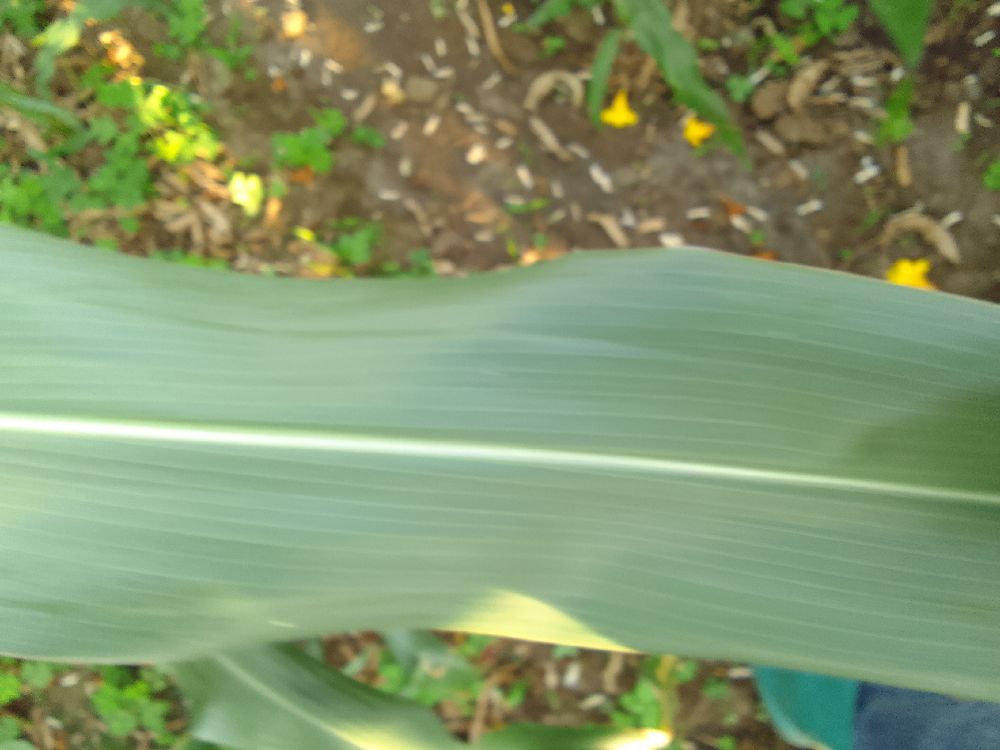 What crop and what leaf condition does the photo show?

maize, healthy
